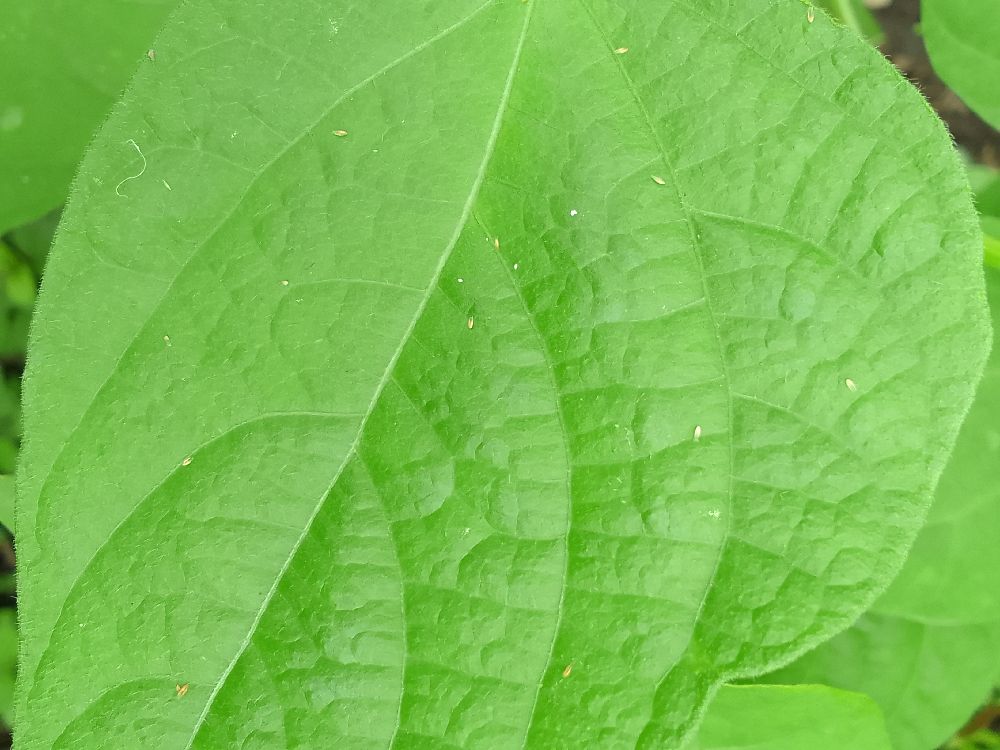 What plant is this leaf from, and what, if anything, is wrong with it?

common bean, healthy
